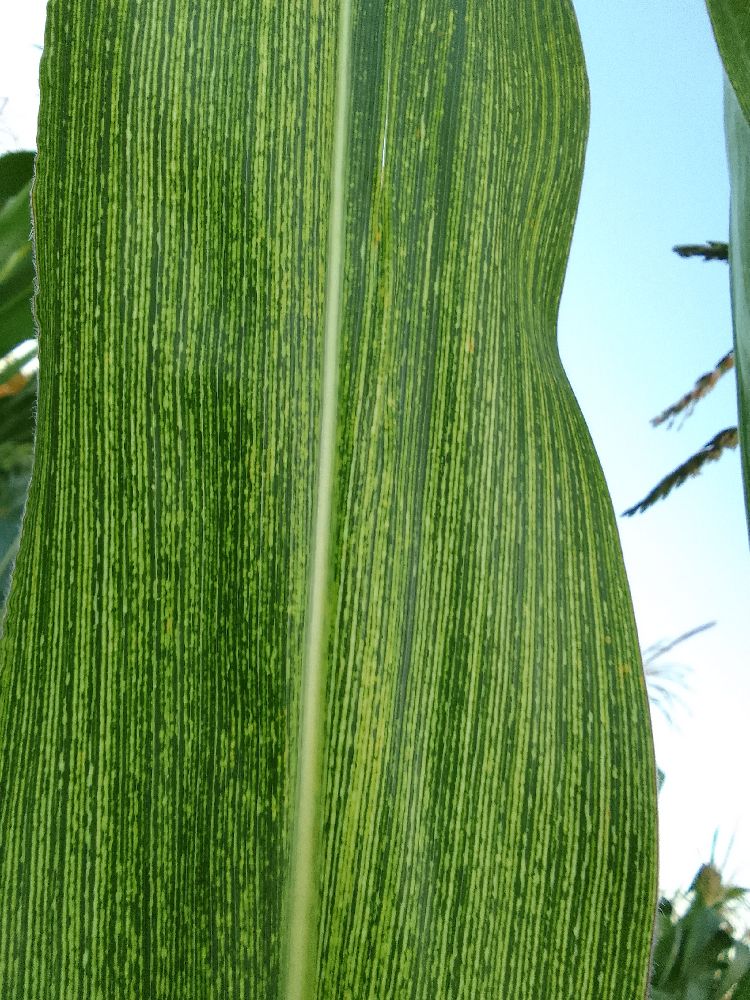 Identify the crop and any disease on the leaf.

maize, maize streak virus
